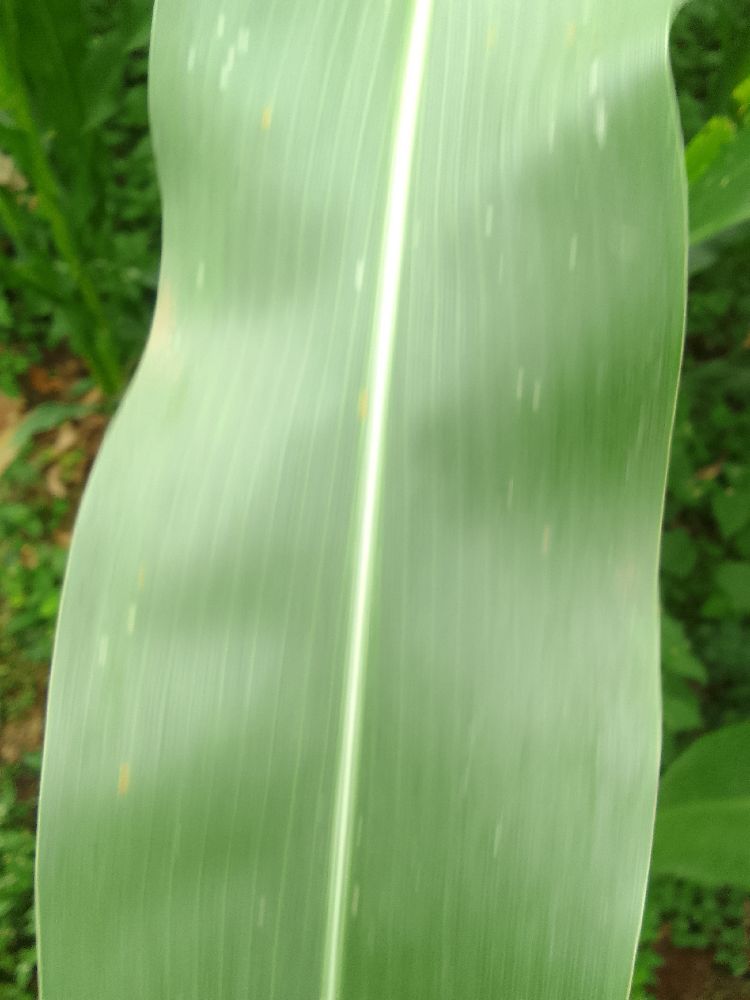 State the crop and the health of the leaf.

maize, healthy
